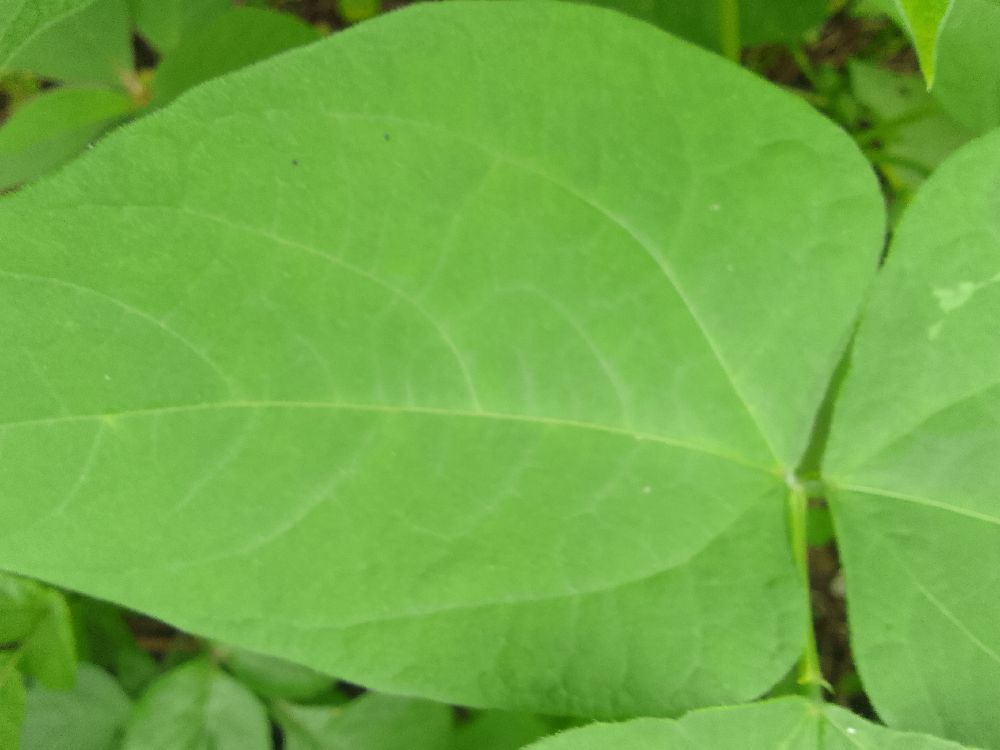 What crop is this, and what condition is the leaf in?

common bean, healthy
